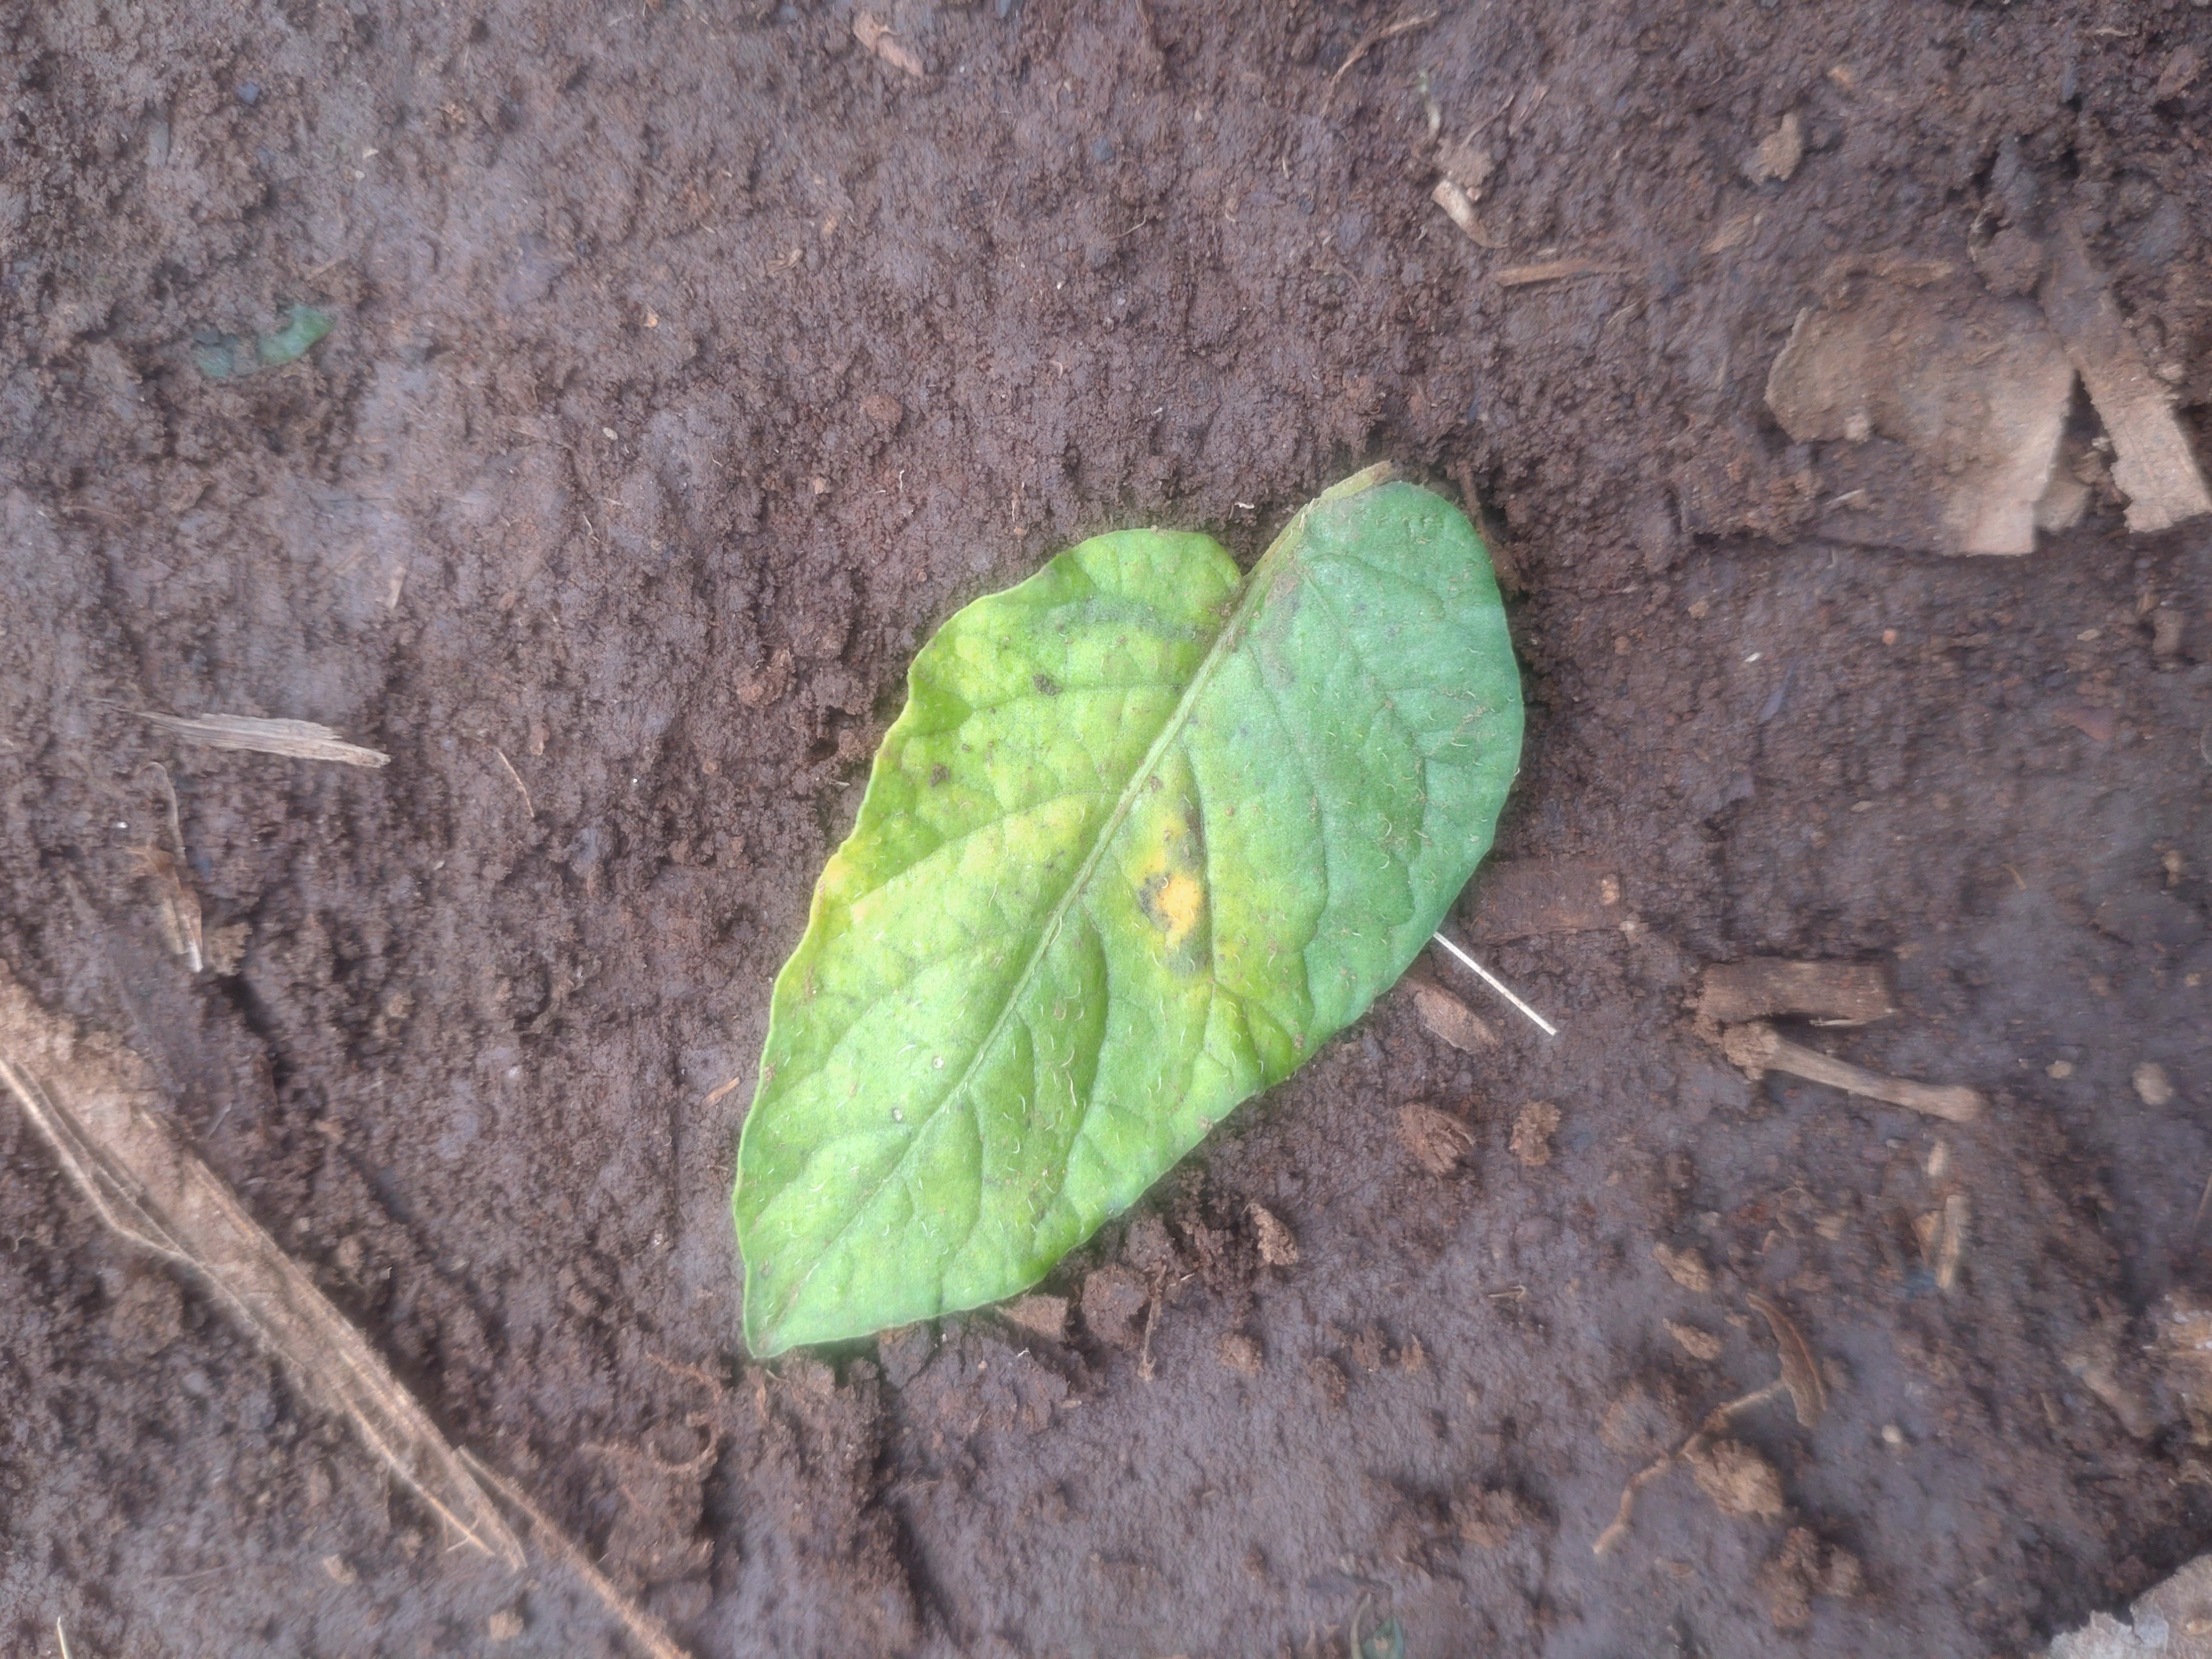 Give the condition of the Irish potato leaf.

late blight
